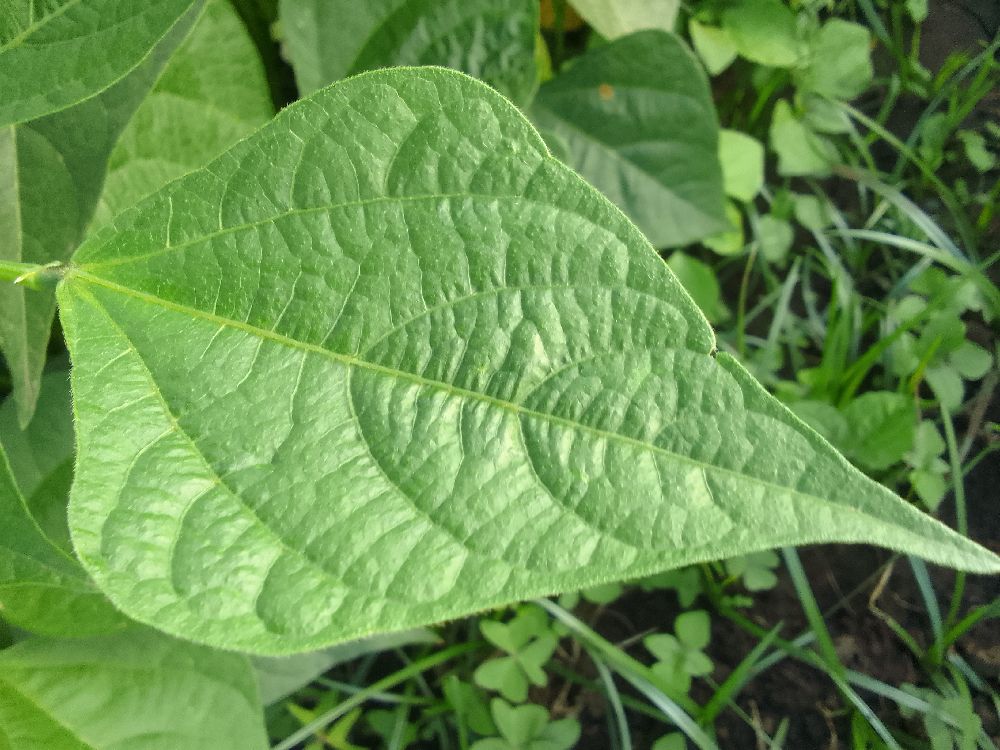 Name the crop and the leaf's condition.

common bean, healthy
